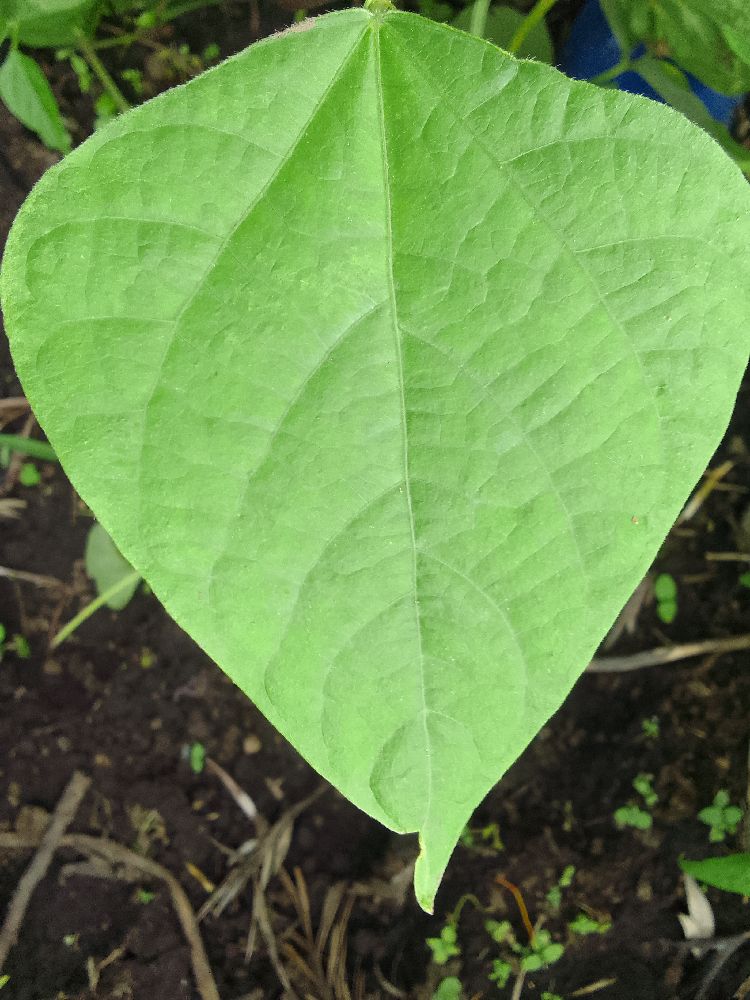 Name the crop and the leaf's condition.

common bean, healthy
